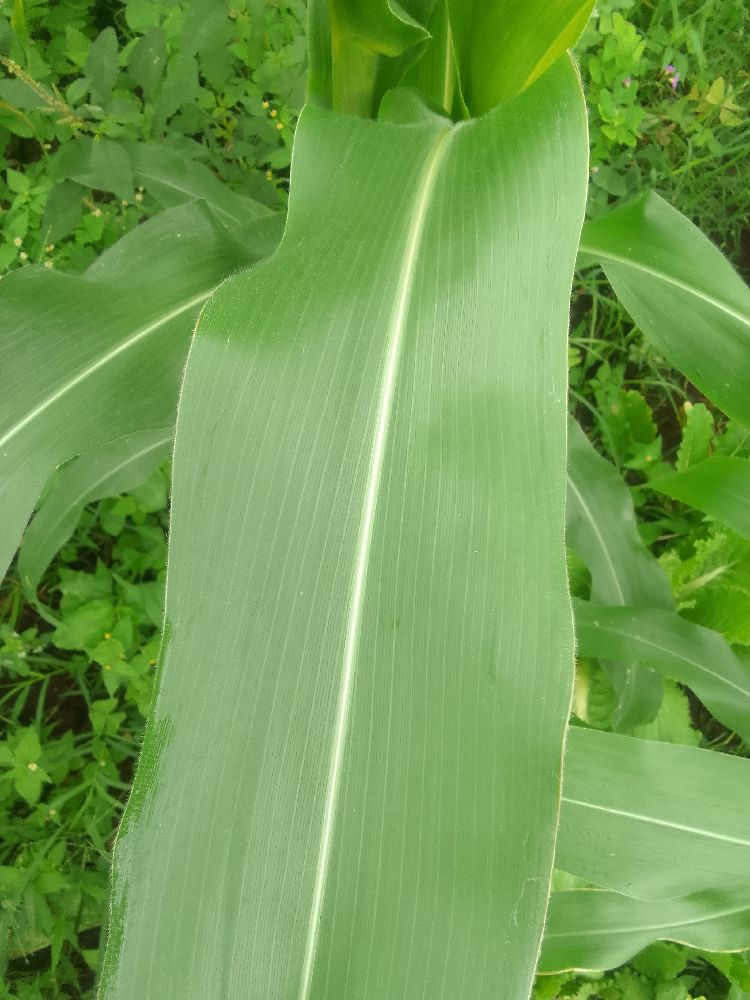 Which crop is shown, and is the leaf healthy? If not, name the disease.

maize, healthy
